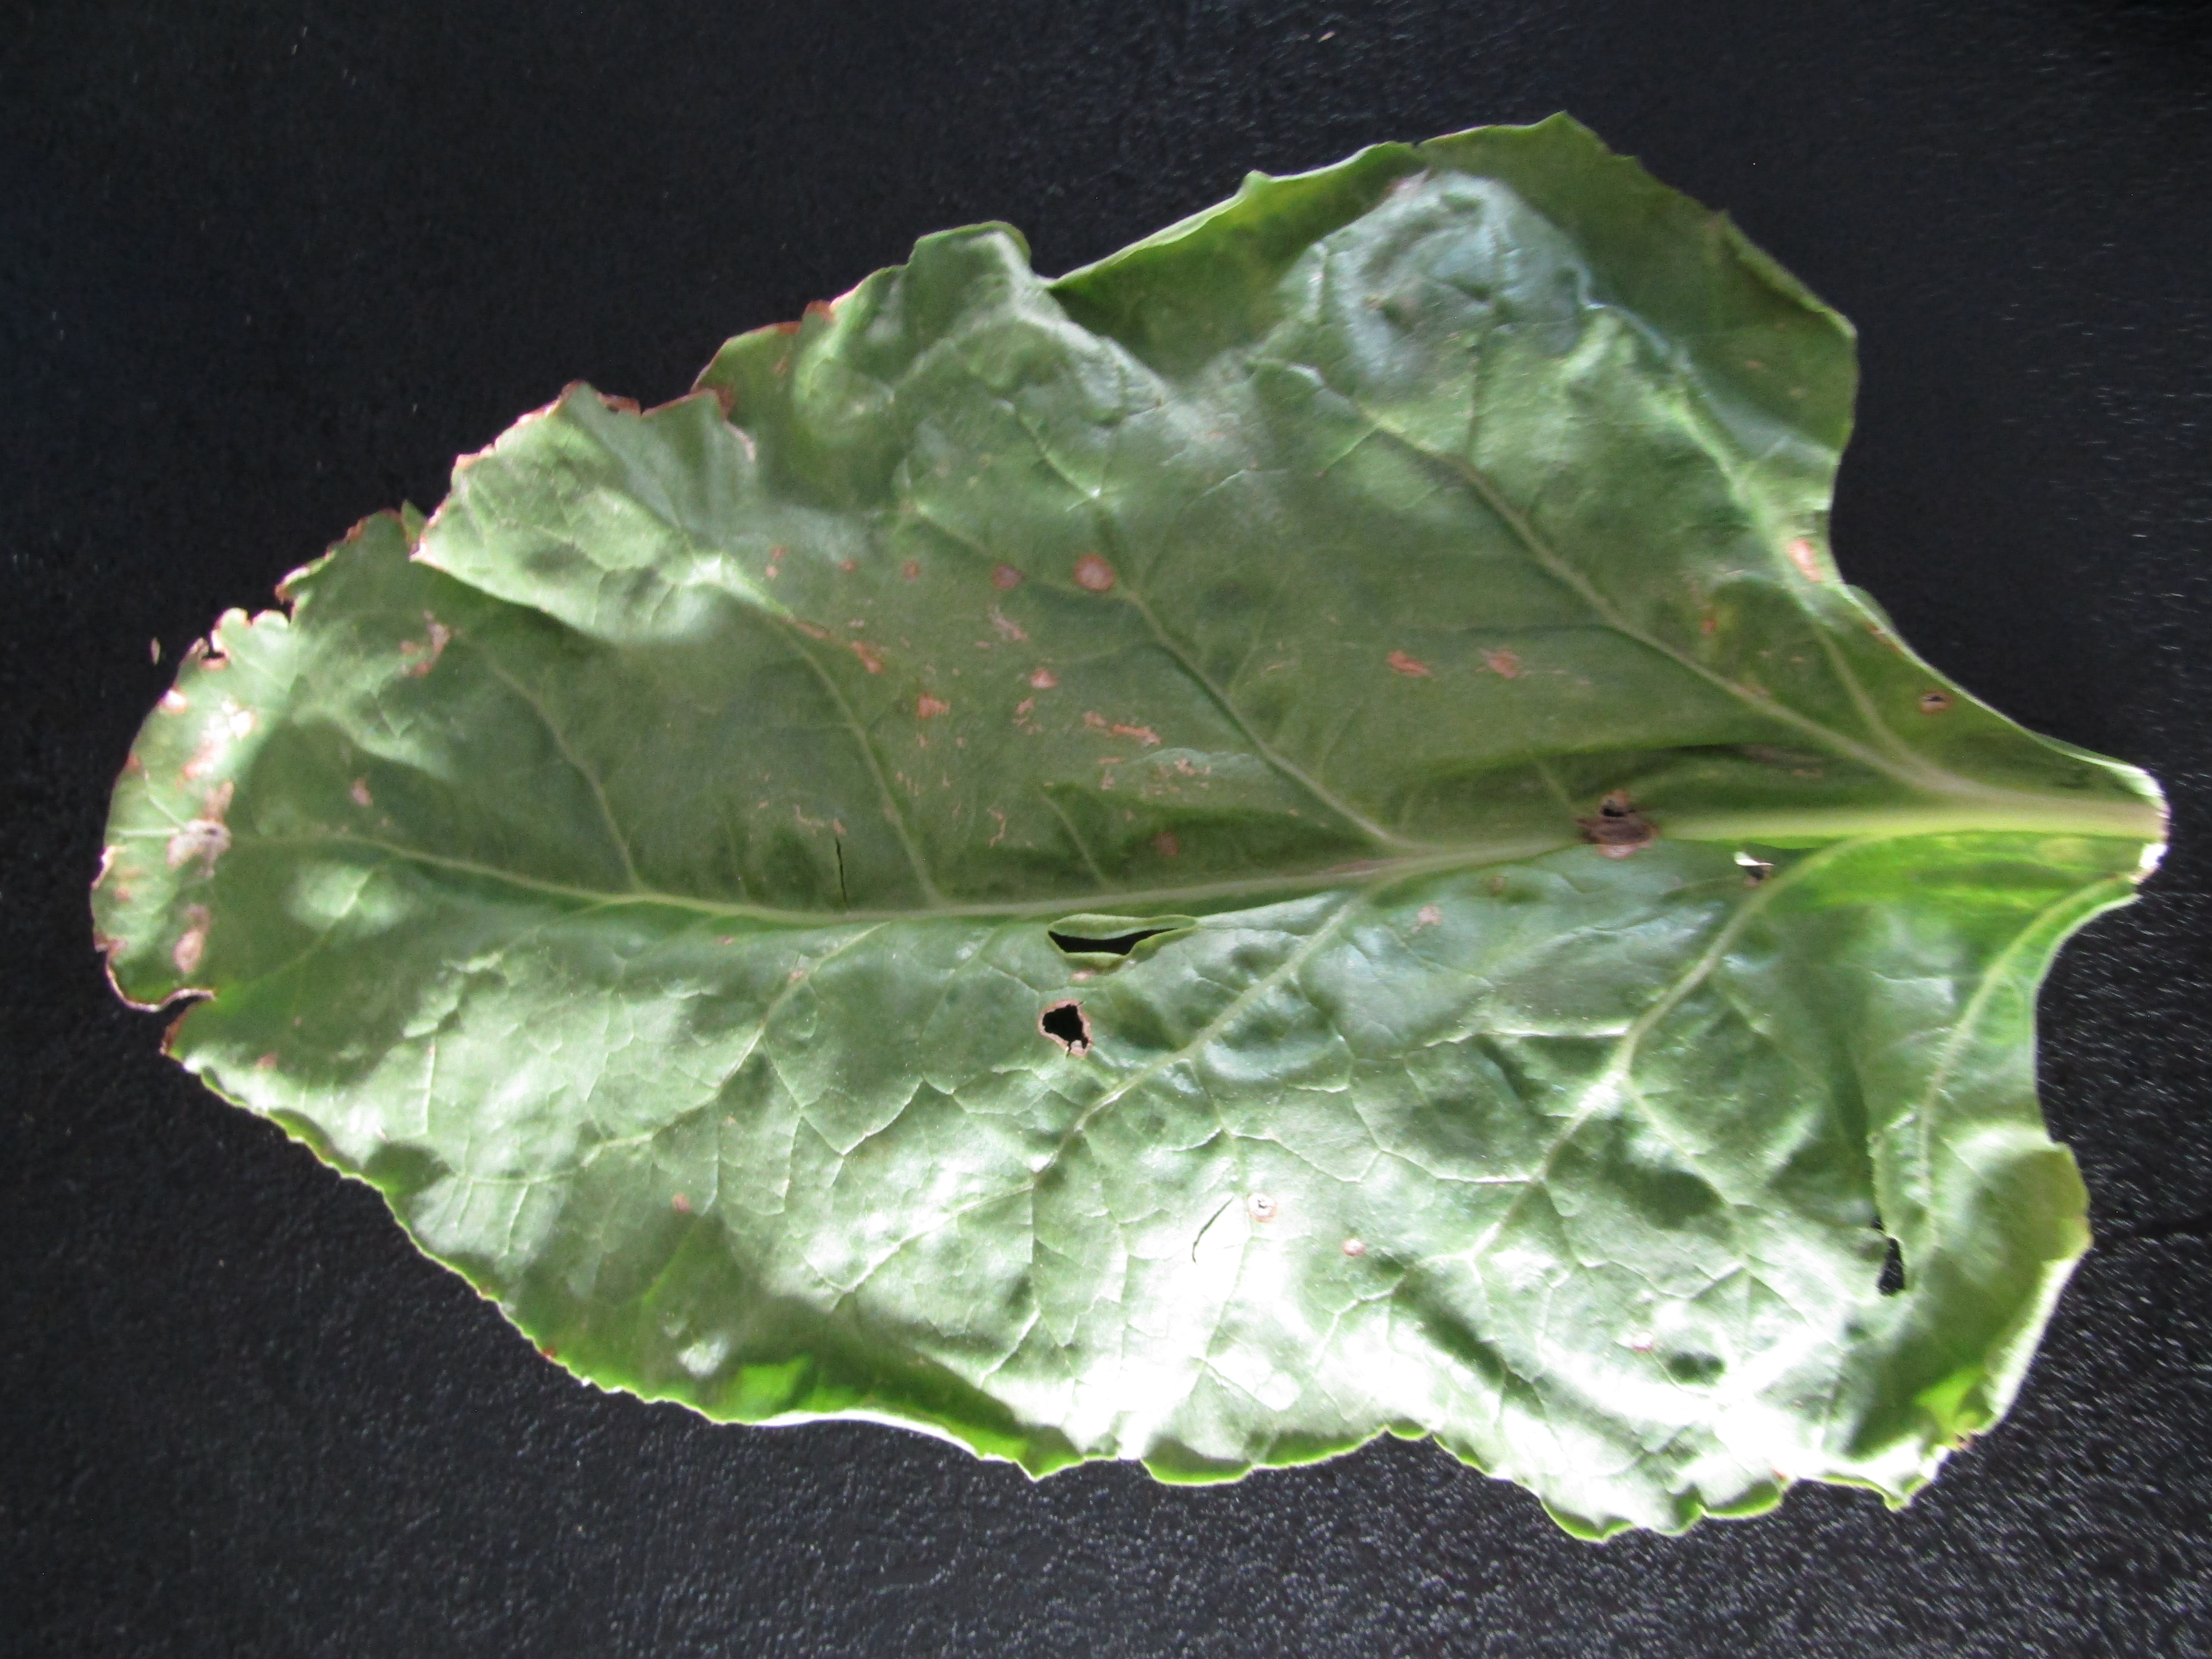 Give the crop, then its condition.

beet, cercospora
